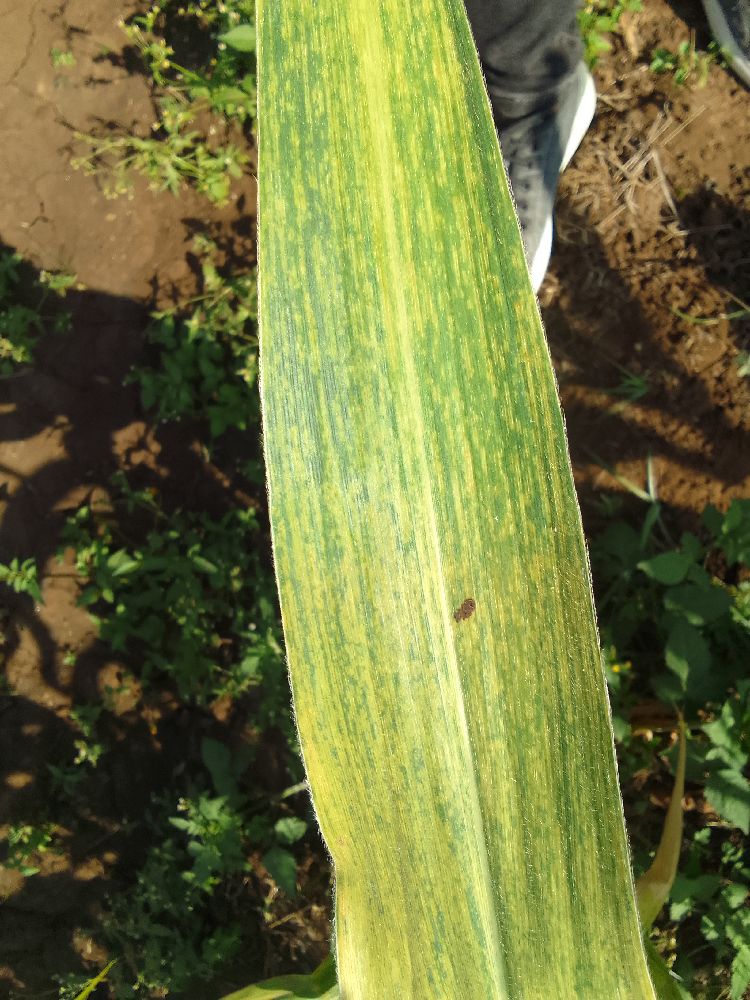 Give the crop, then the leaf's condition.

maize, maize lethal necrosis
